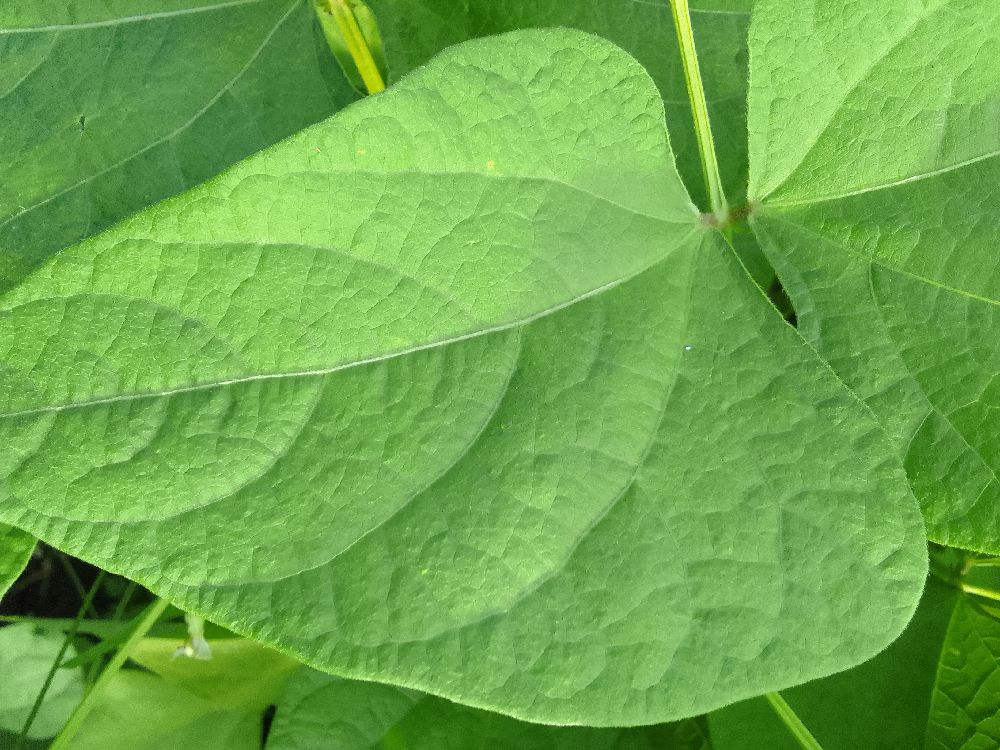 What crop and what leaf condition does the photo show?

common bean, healthy
